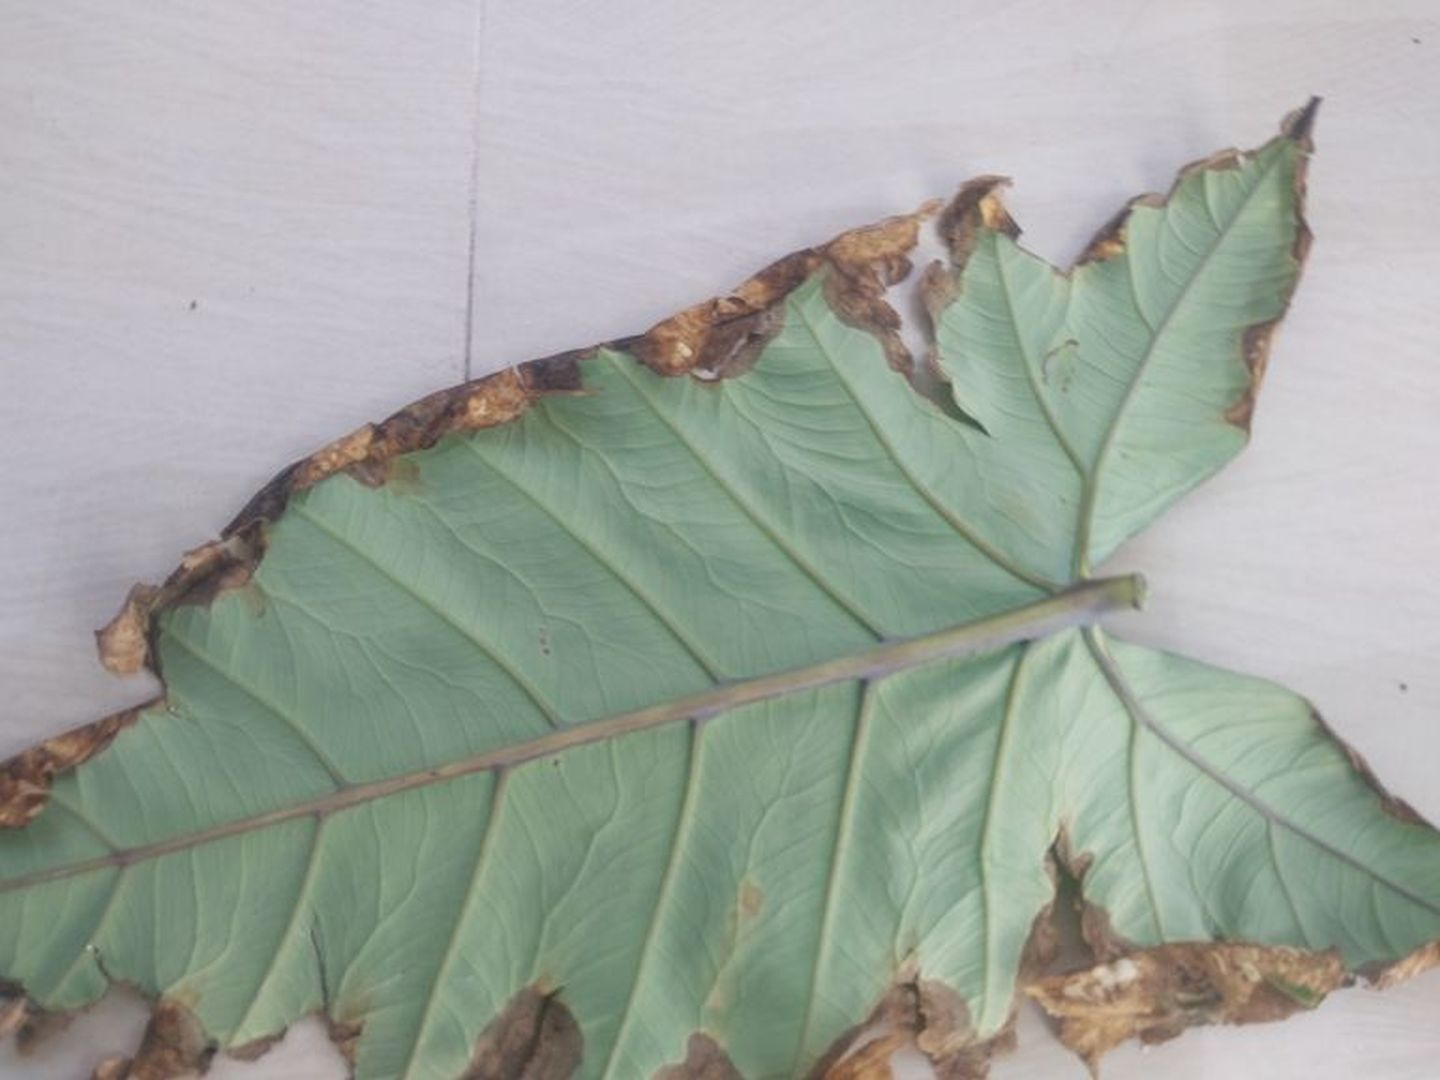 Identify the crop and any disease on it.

taro, leaf blight
